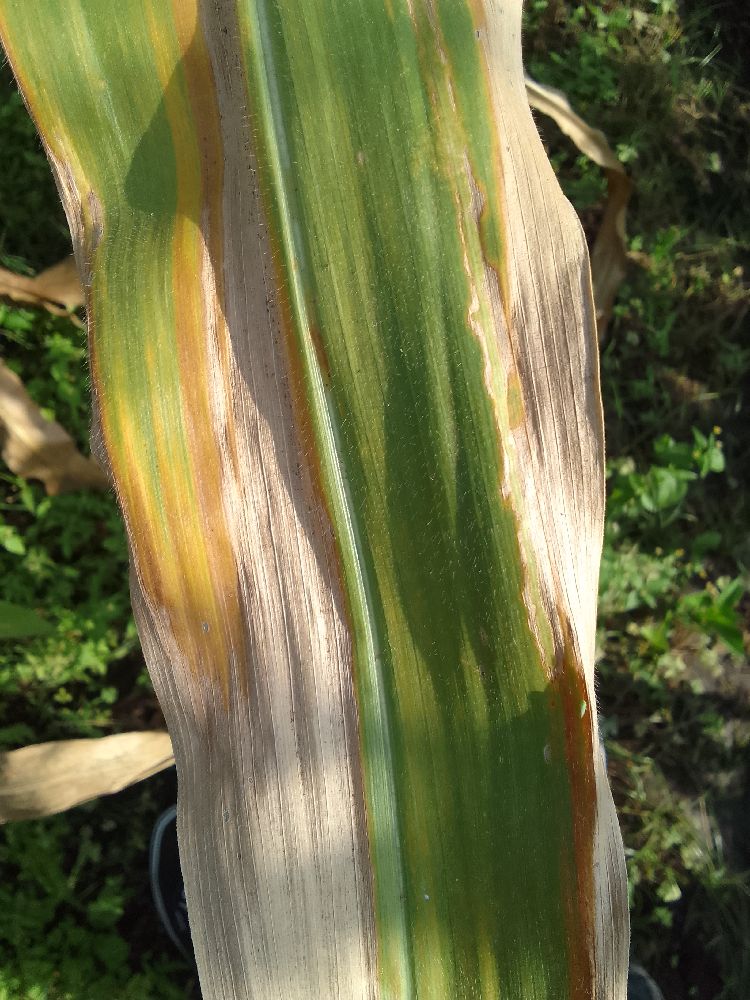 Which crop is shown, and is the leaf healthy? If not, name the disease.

maize, maize lethal necrosis
